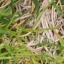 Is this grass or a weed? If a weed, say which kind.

grass
